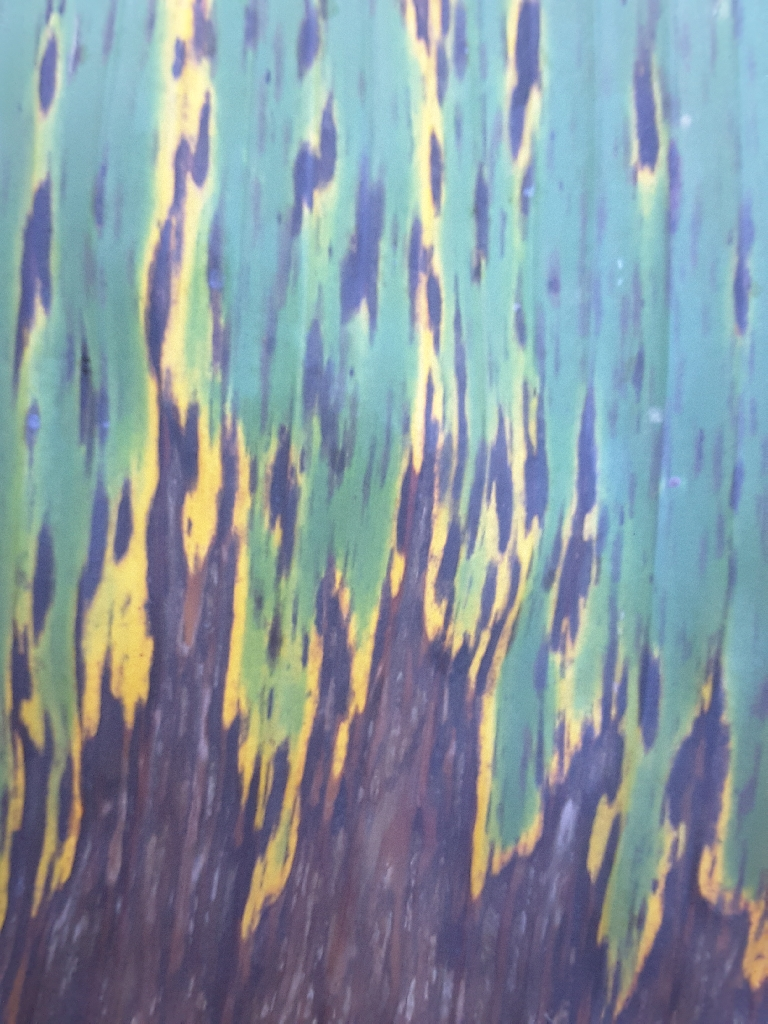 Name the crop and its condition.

banana, black sigatoka
